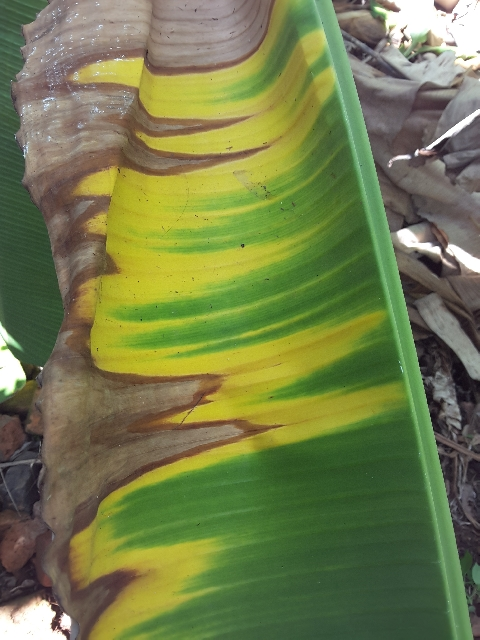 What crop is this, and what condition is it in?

banana, fusarium wilt race 1
